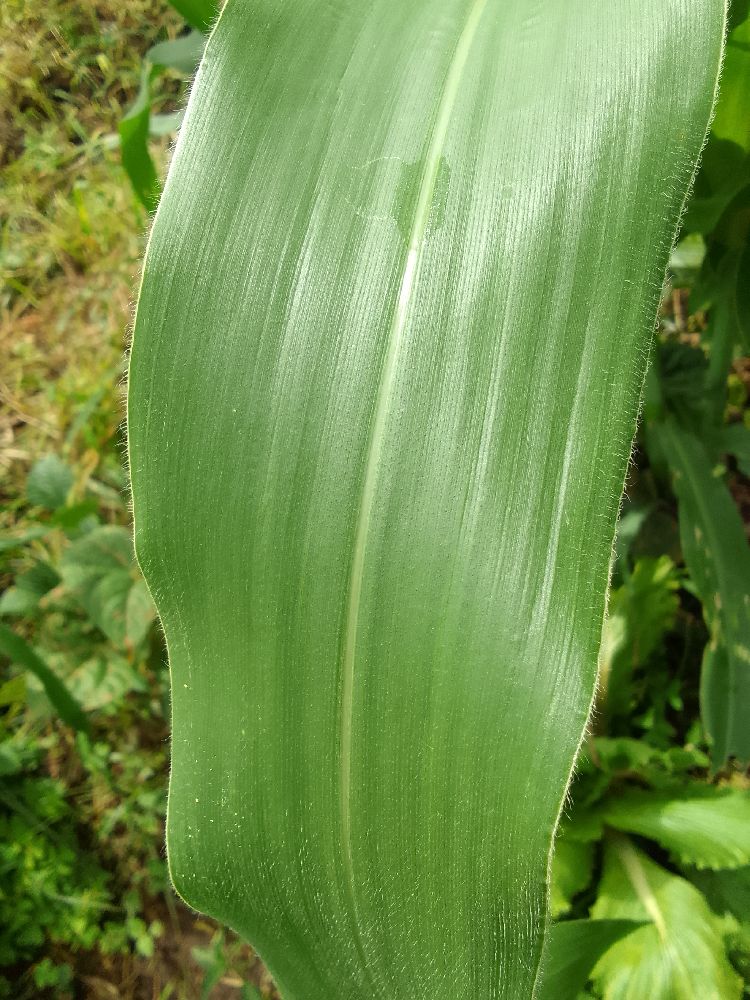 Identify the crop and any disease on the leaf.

maize, healthy
